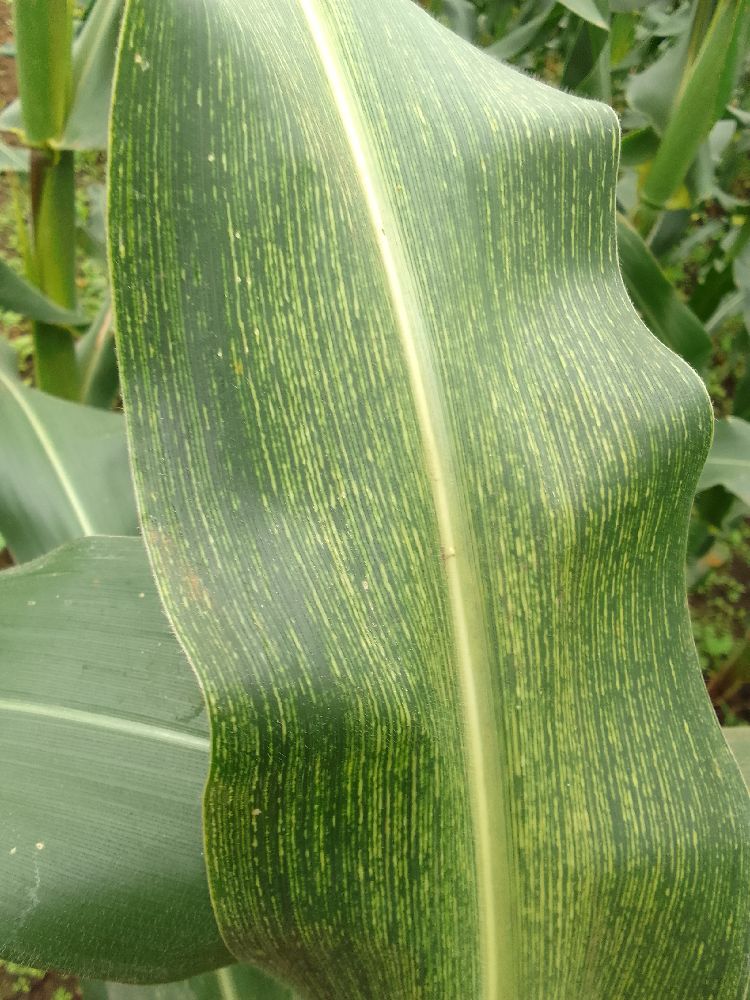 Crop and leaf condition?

maize, maize streak virus
